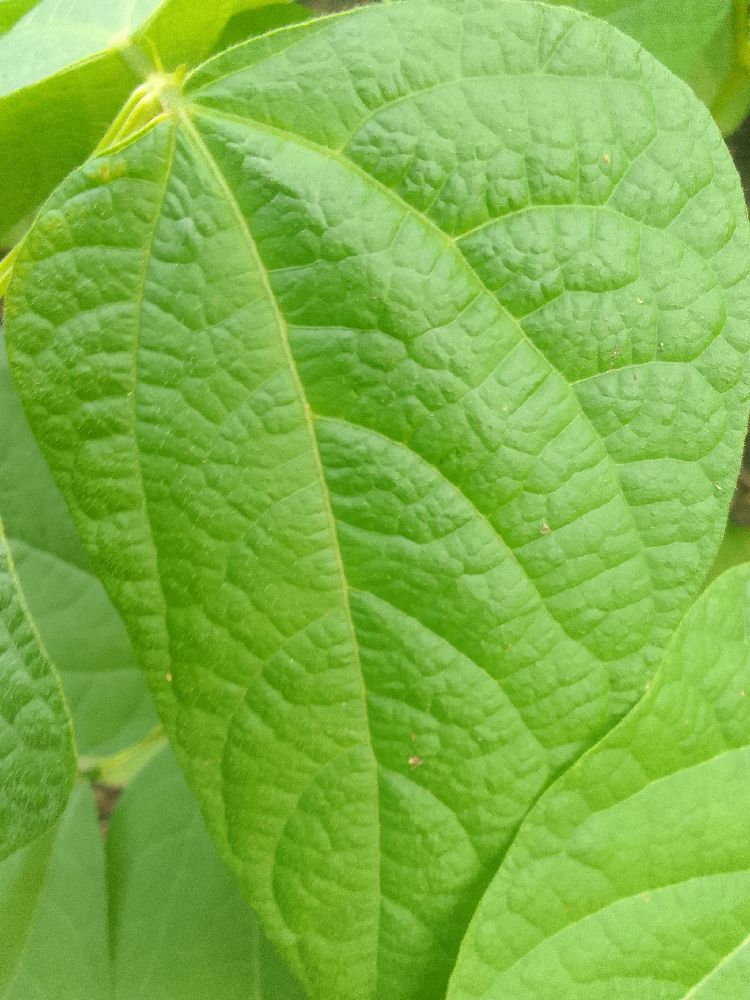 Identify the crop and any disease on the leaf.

common bean, healthy
